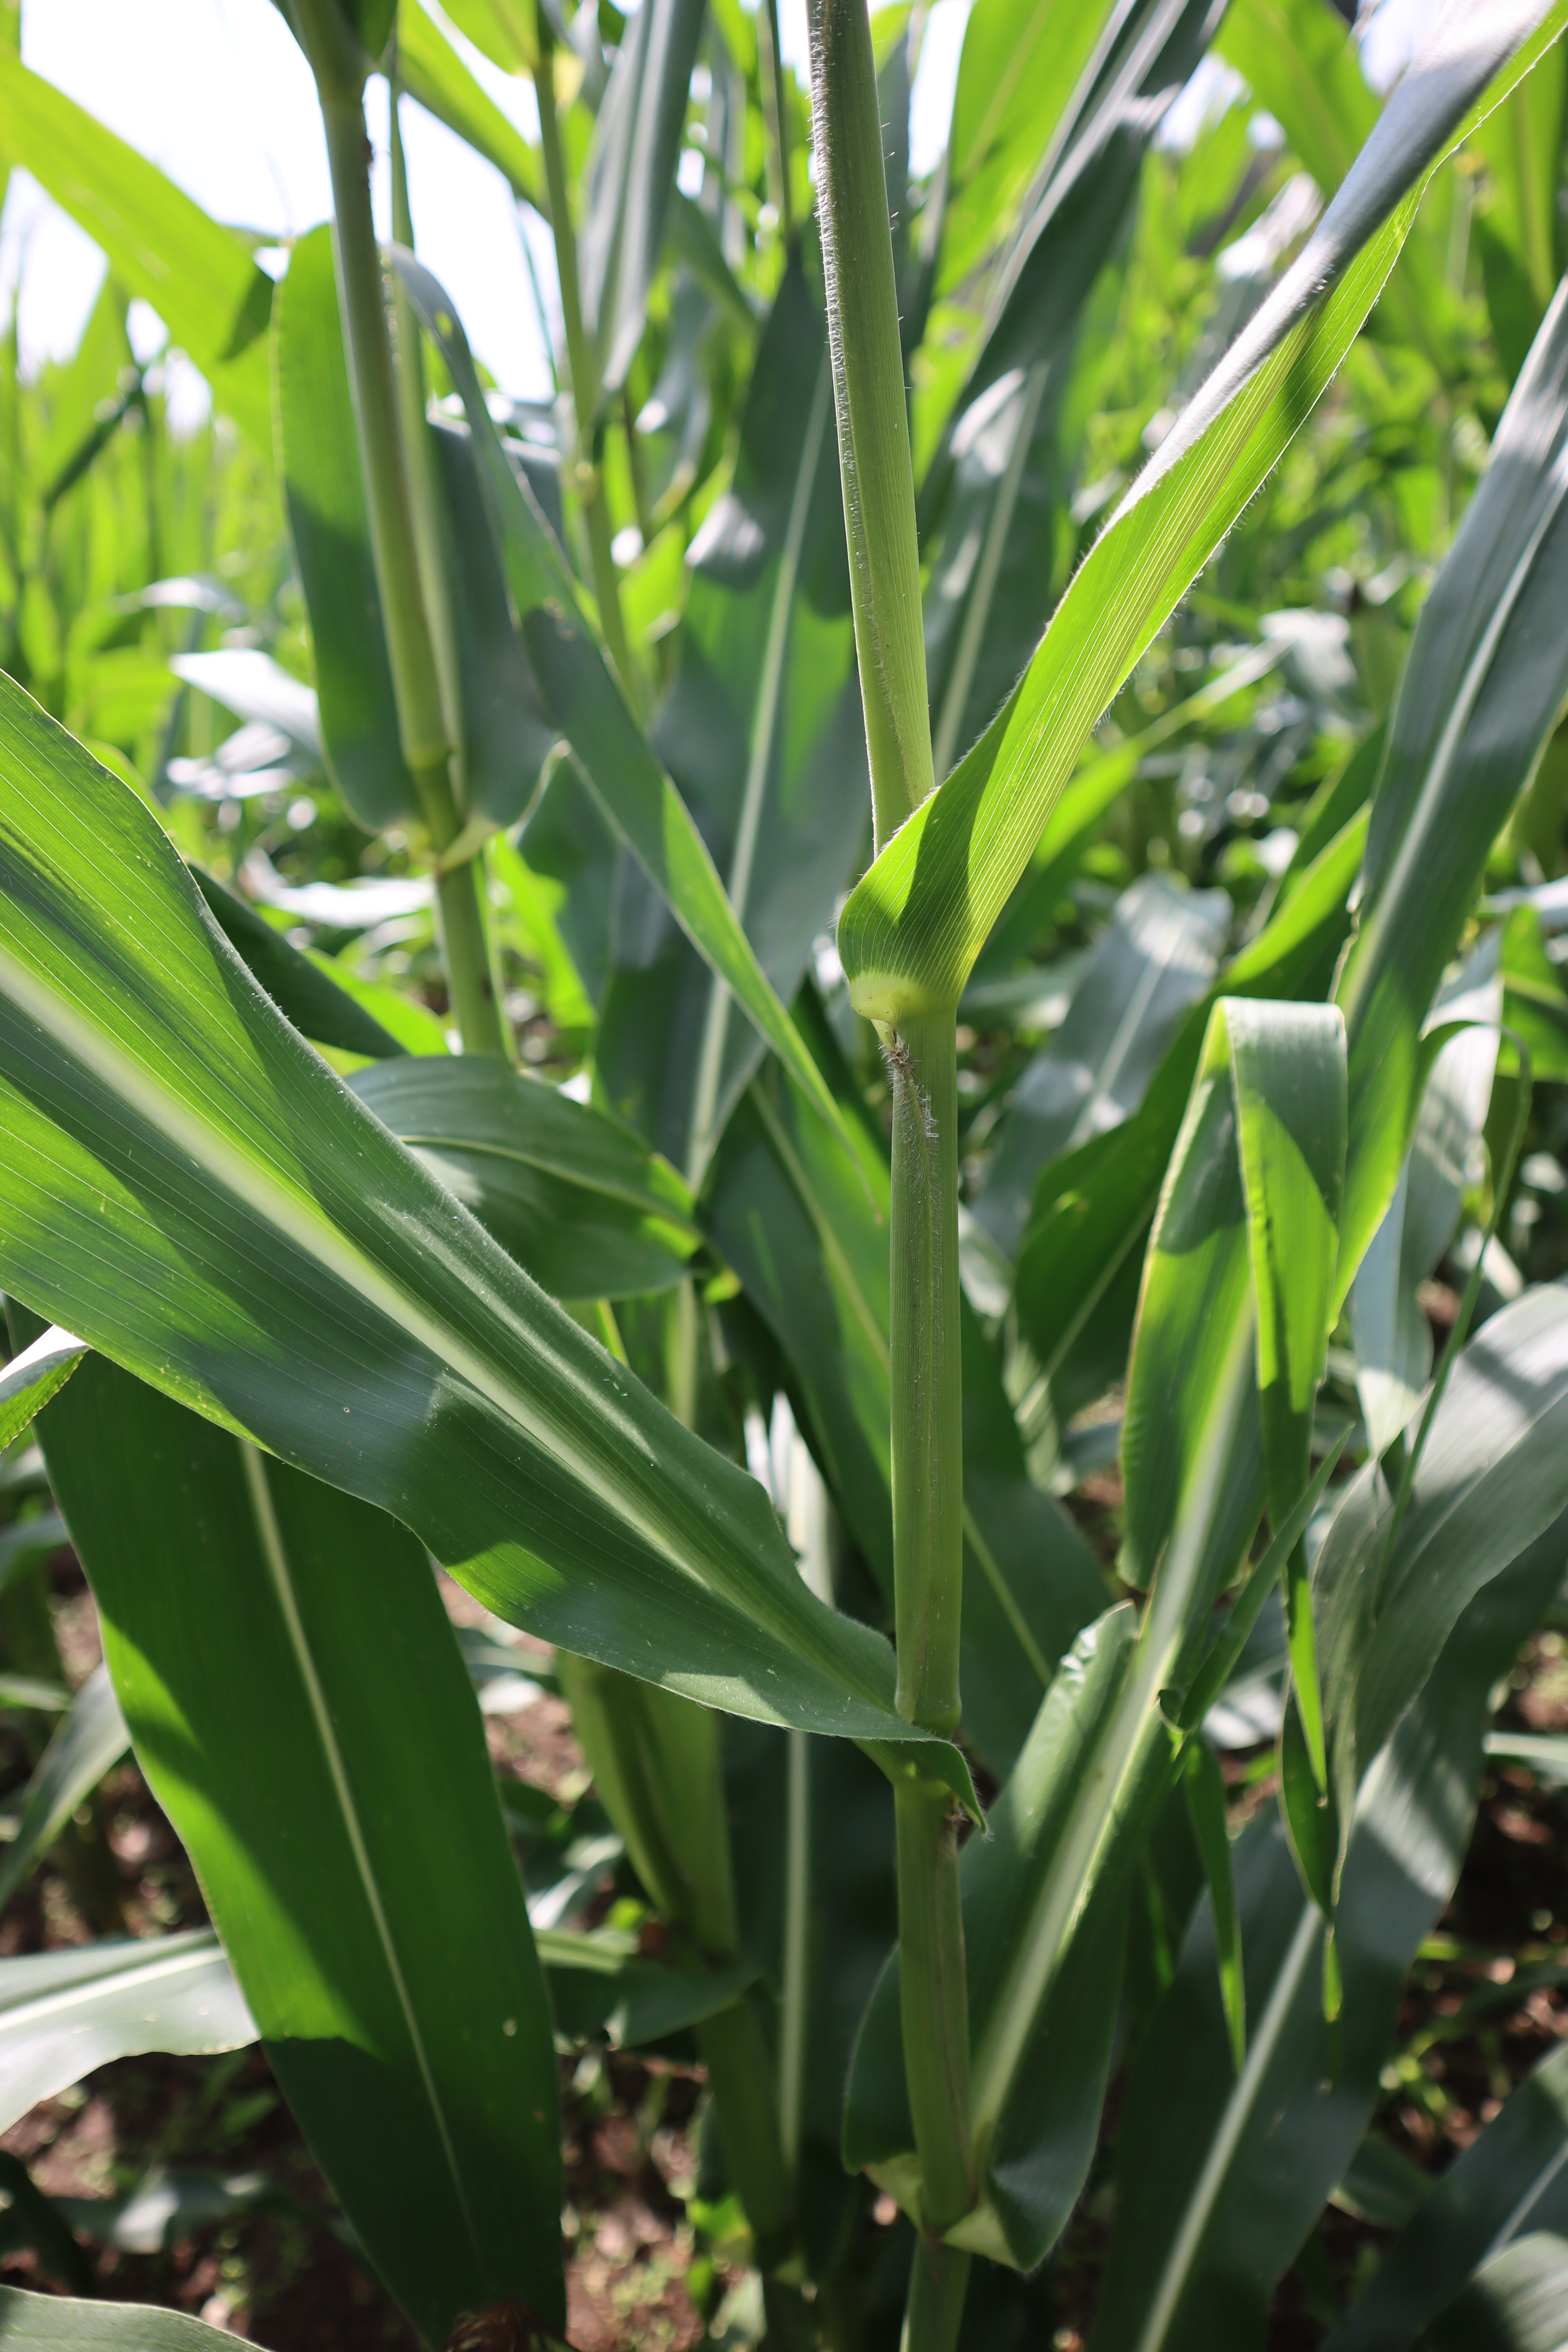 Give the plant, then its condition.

corn, healthy
